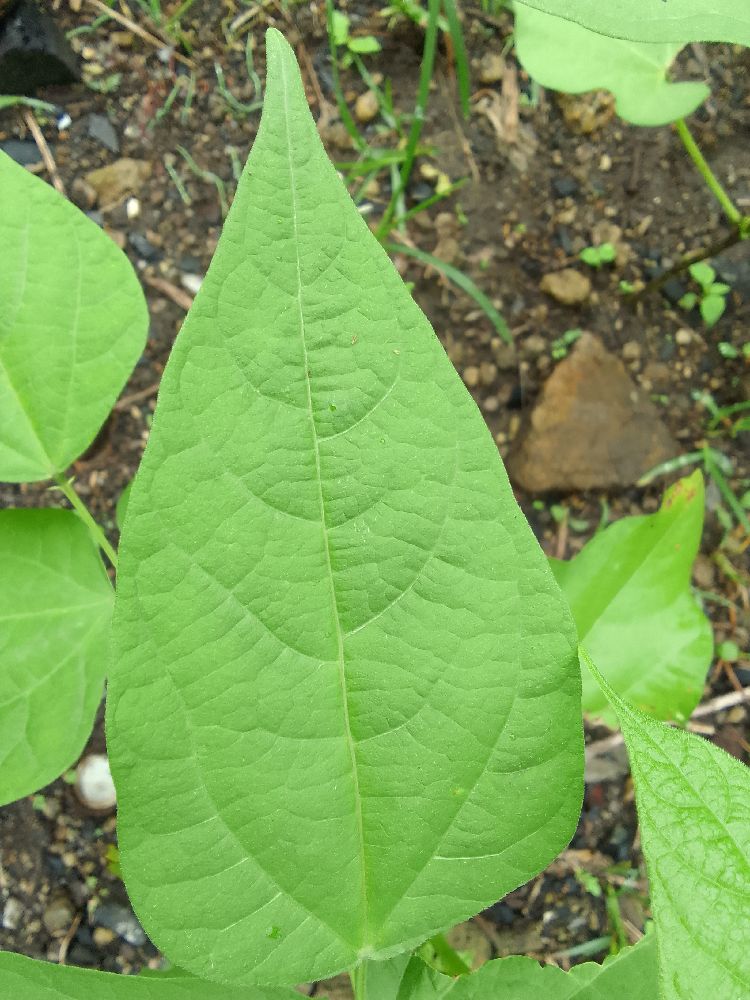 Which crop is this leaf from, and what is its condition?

common bean, healthy
